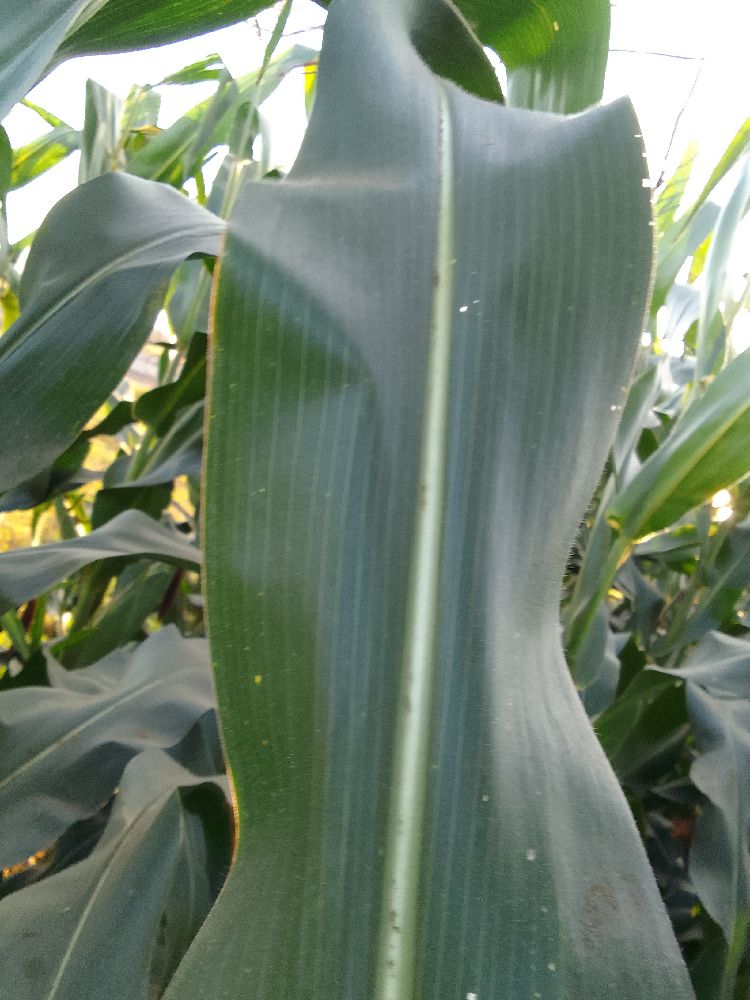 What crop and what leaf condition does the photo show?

maize, healthy
